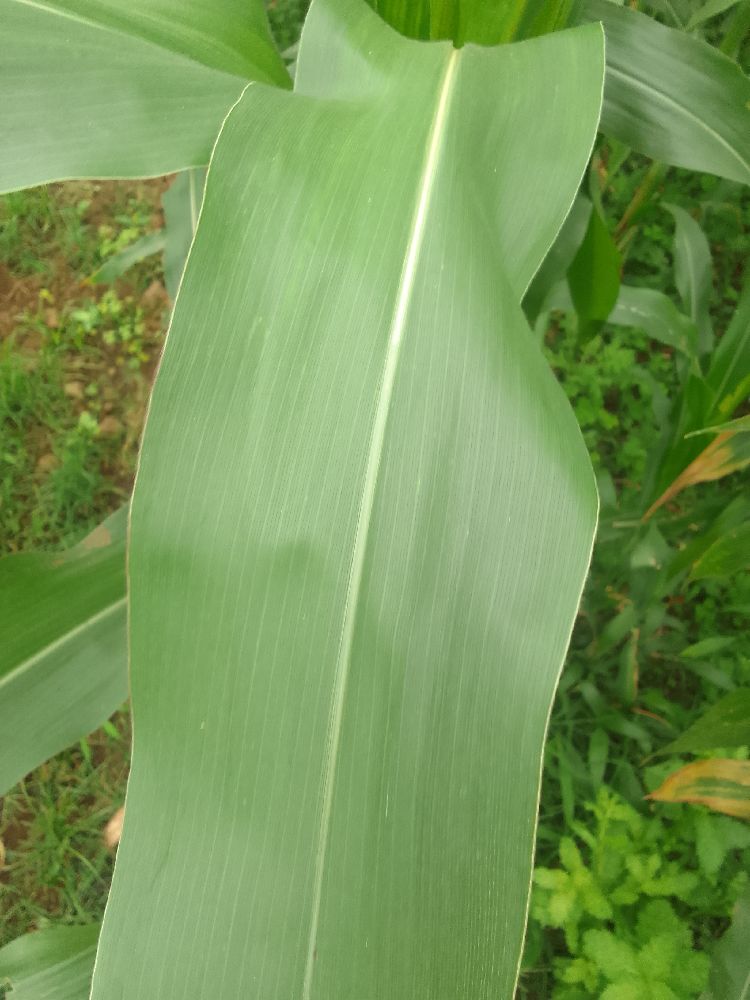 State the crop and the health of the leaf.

maize, healthy
